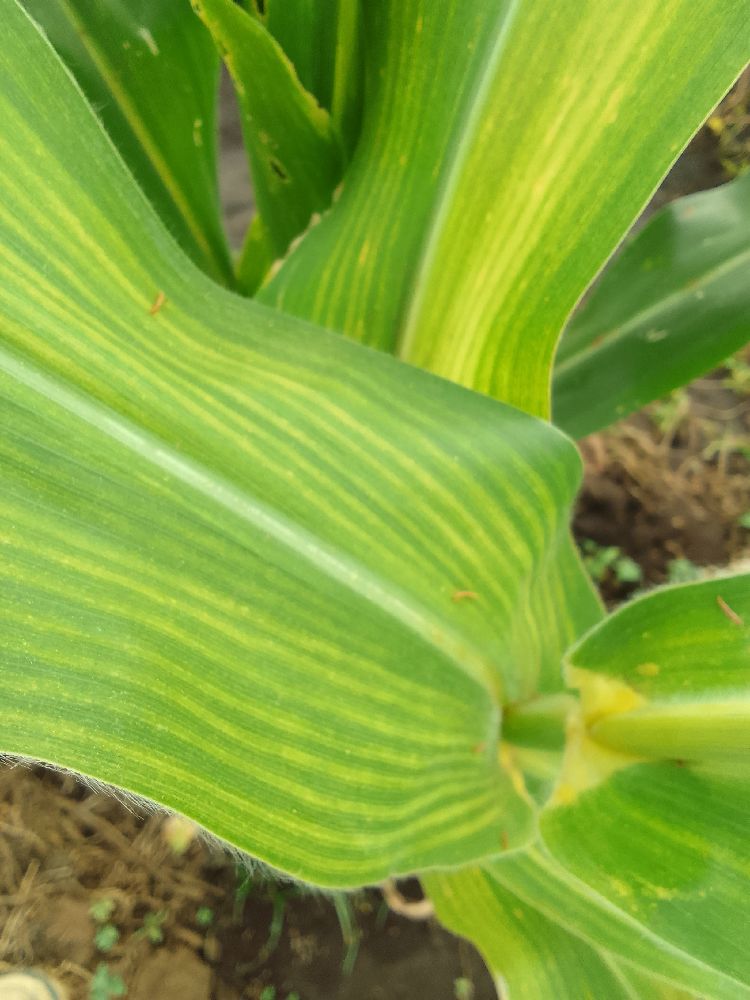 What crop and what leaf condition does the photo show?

maize, maize lethal necrosis
